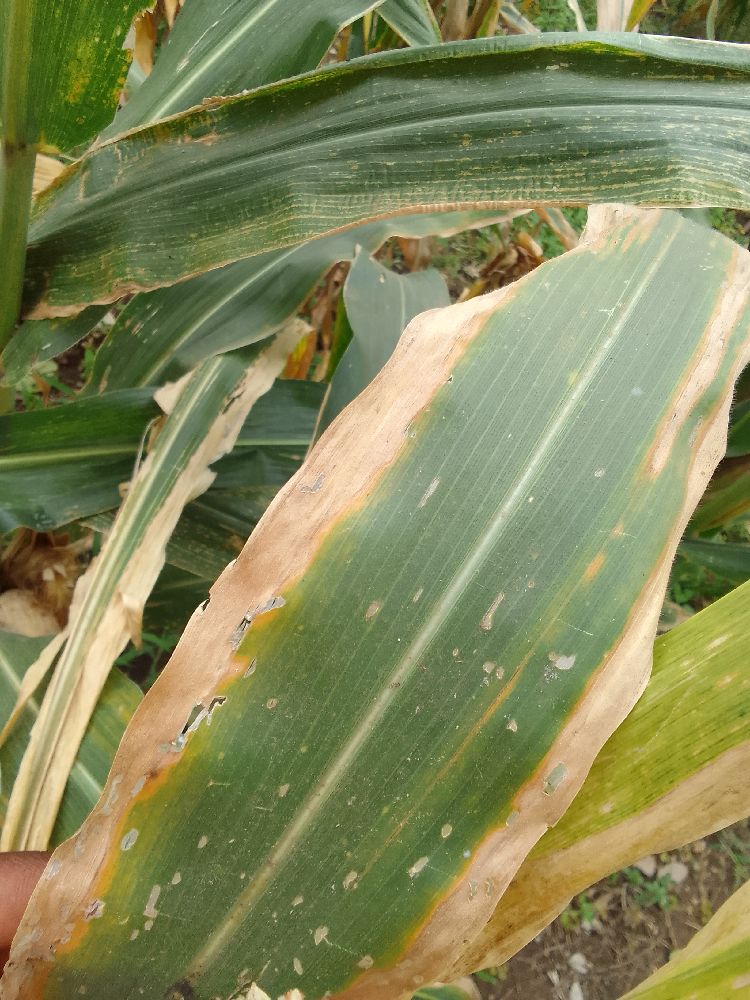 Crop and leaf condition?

maize, maize lethal necrosis
